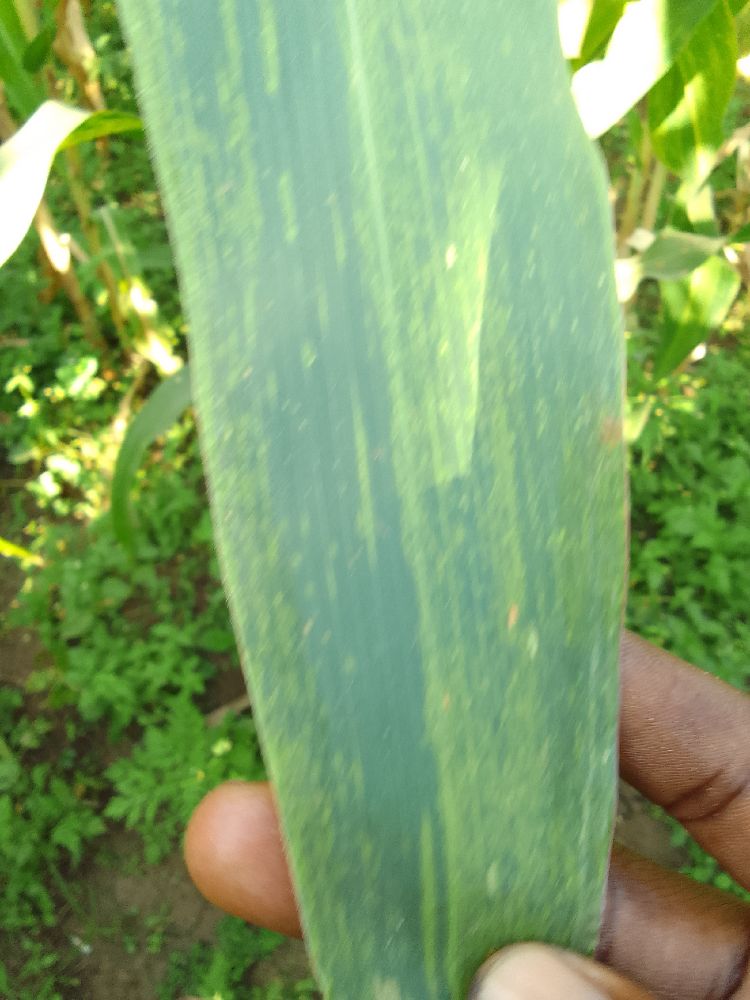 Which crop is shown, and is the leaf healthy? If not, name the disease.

maize, maize lethal necrosis
